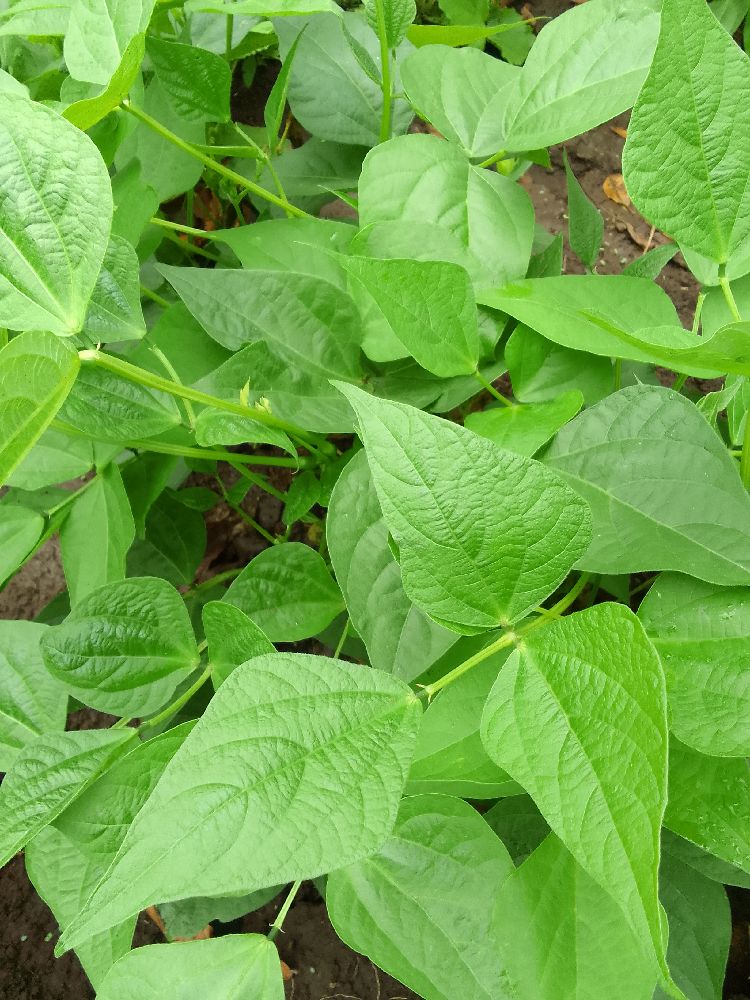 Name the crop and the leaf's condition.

common bean, healthy
